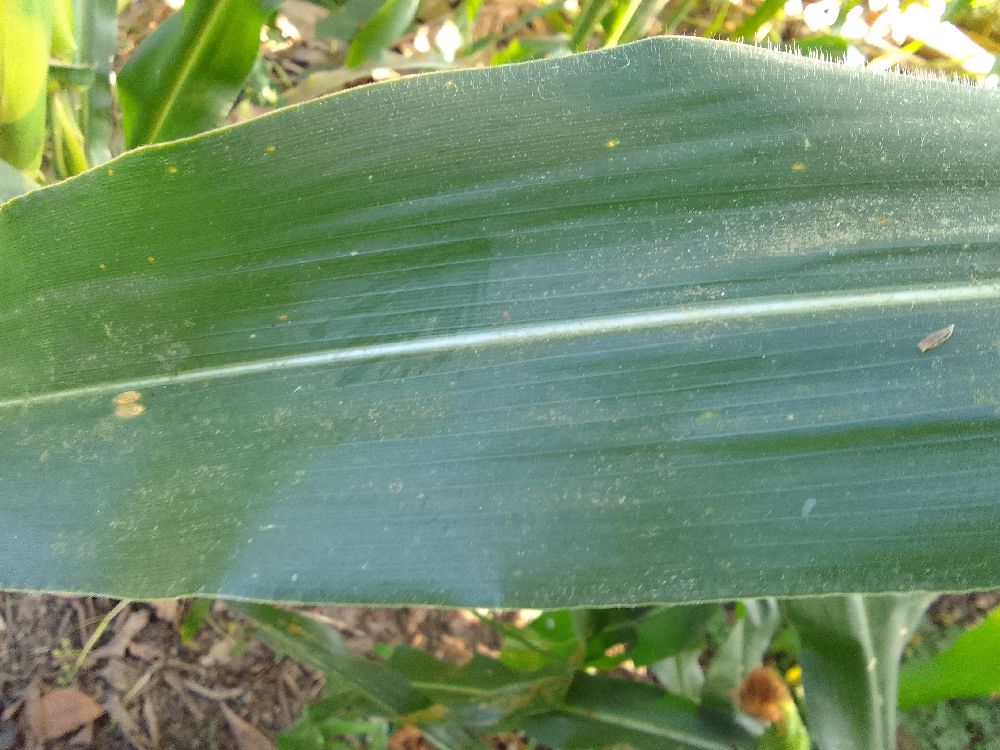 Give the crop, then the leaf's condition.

maize, healthy
